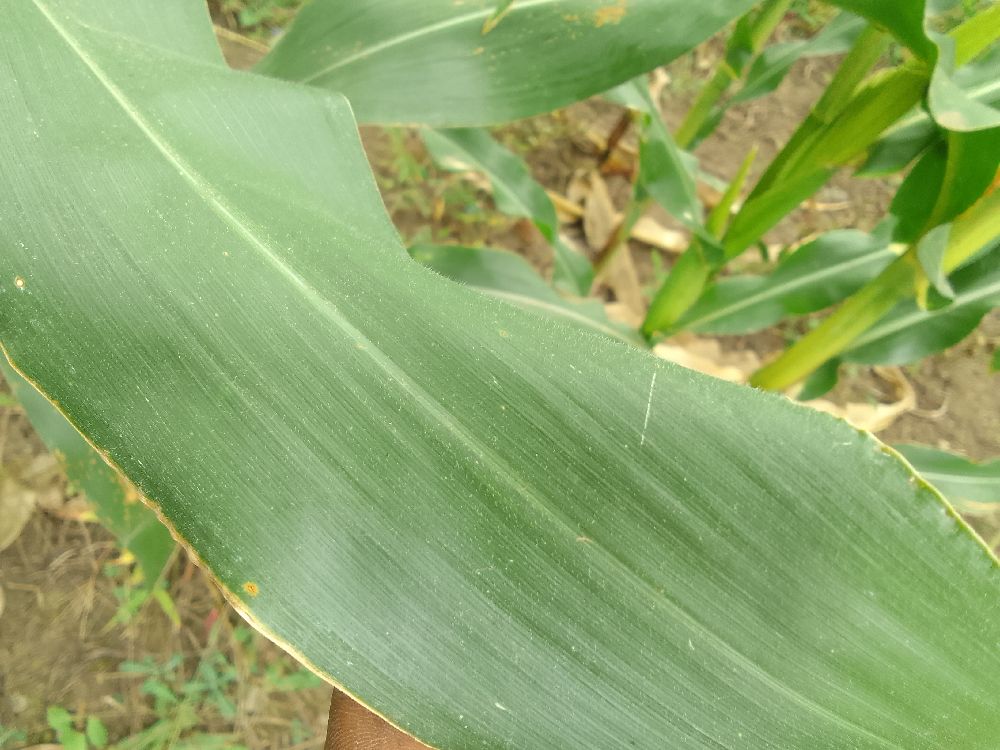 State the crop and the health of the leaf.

maize, healthy
